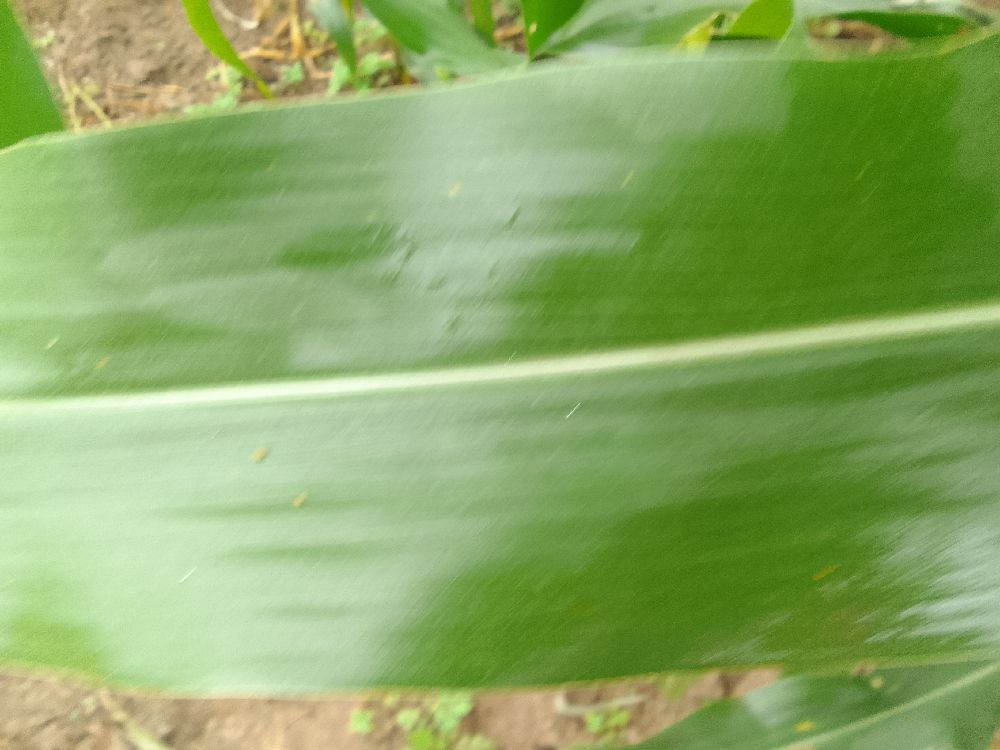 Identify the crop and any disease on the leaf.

maize, healthy
